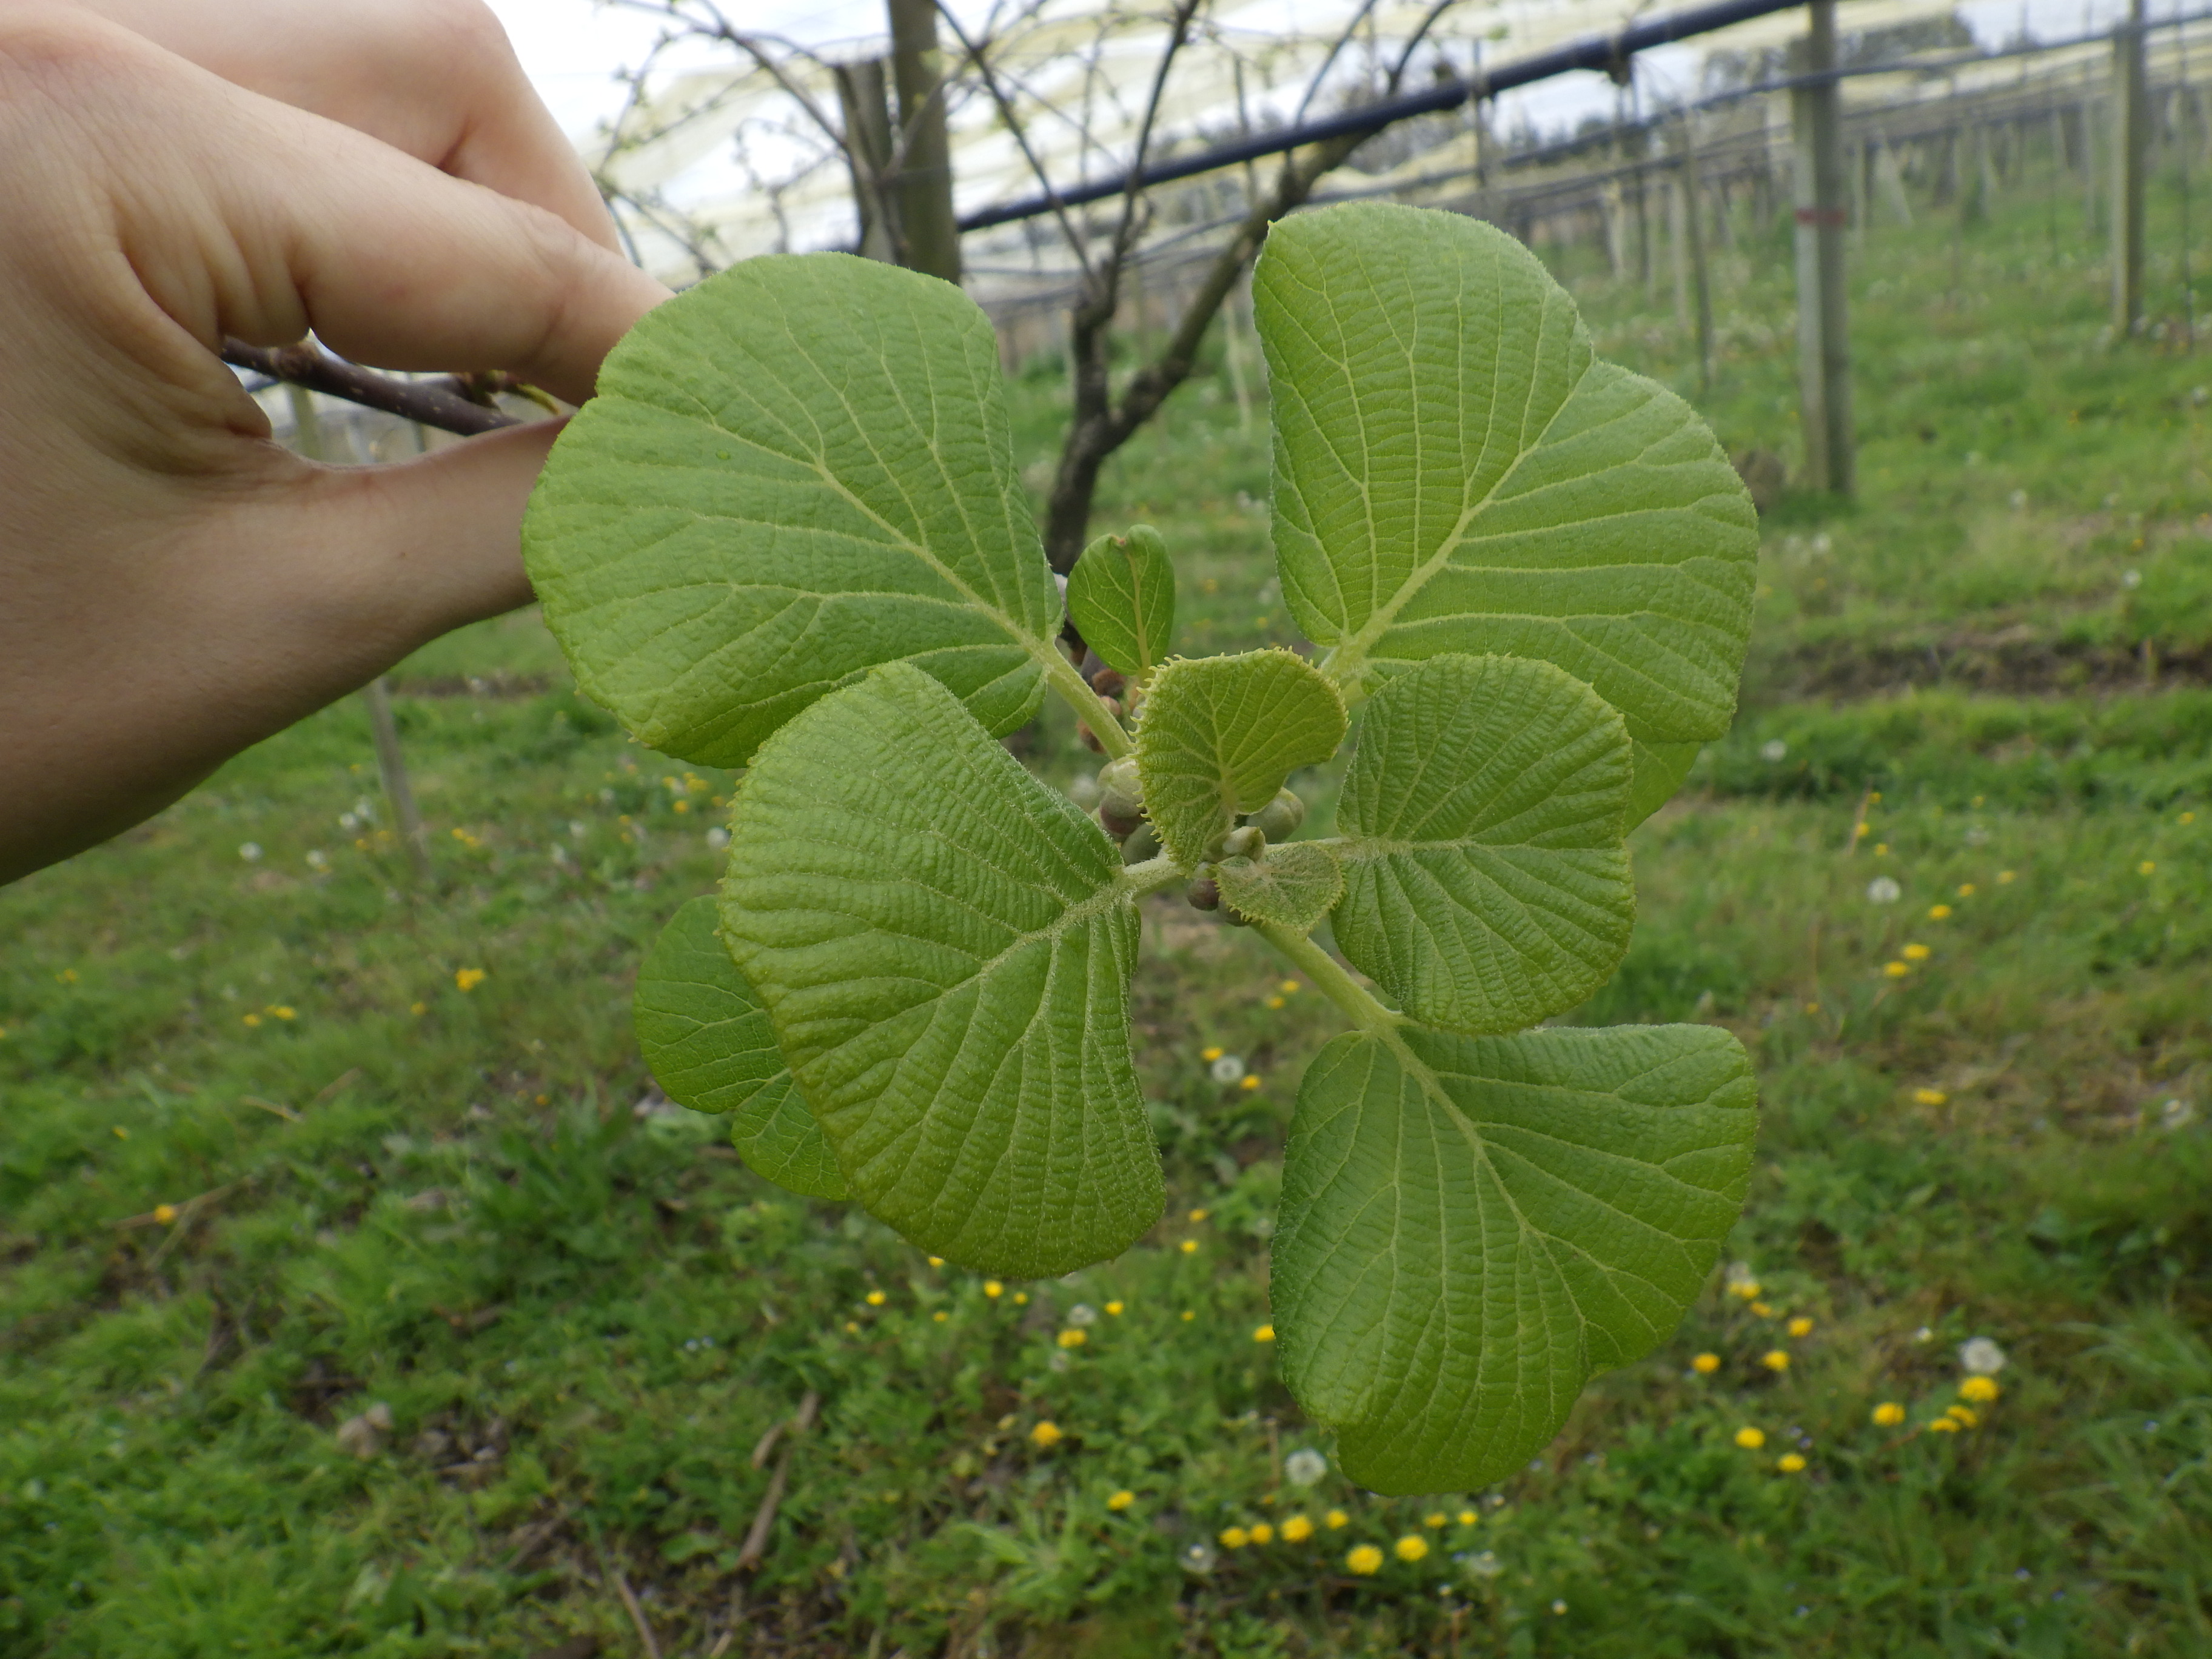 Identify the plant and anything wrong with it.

kiwi, healthy
